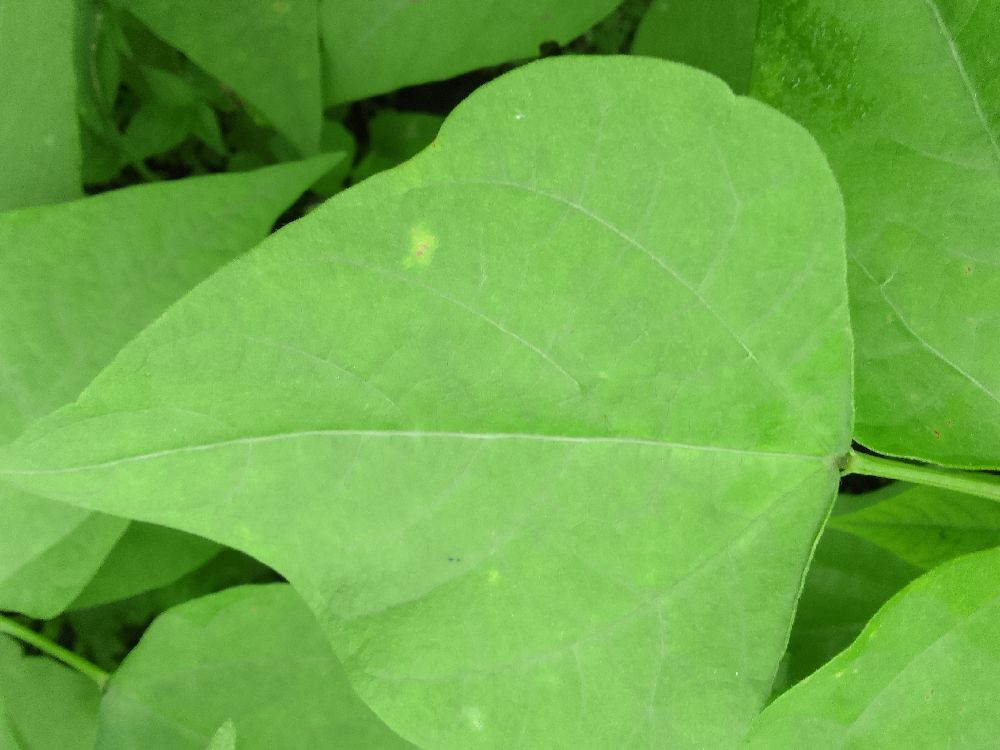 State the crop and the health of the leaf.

common bean, healthy
